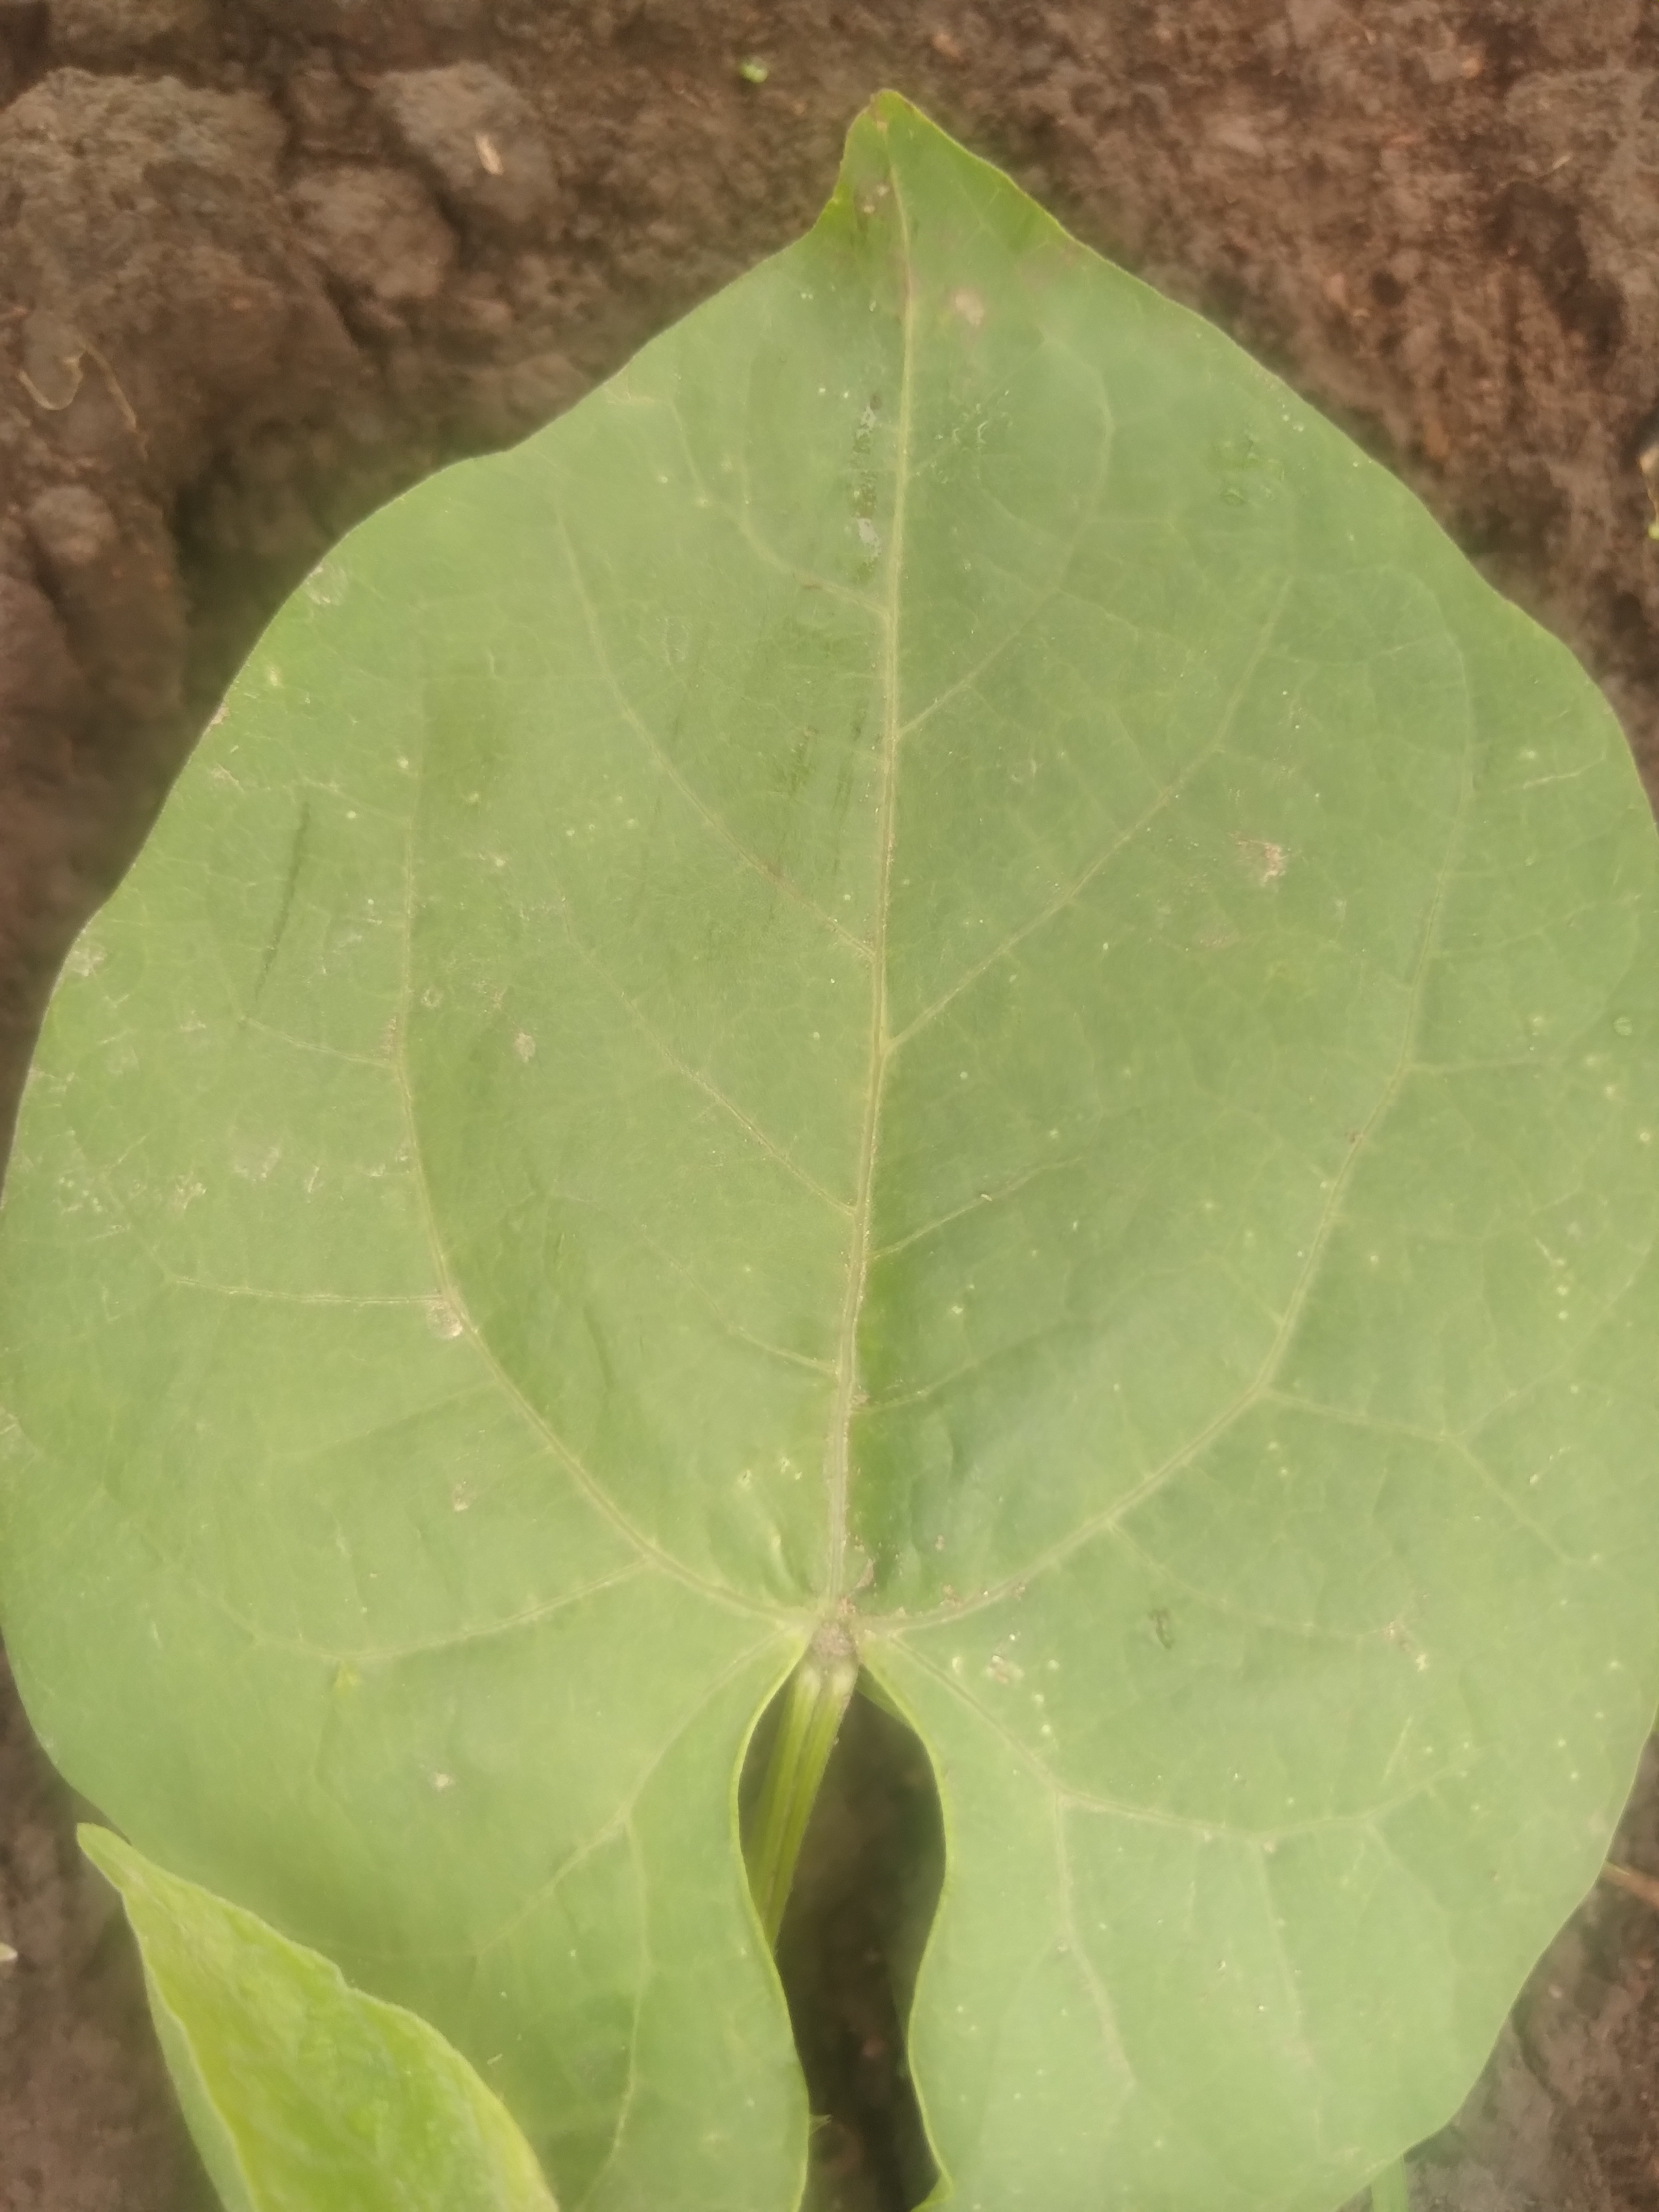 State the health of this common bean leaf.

healthy
